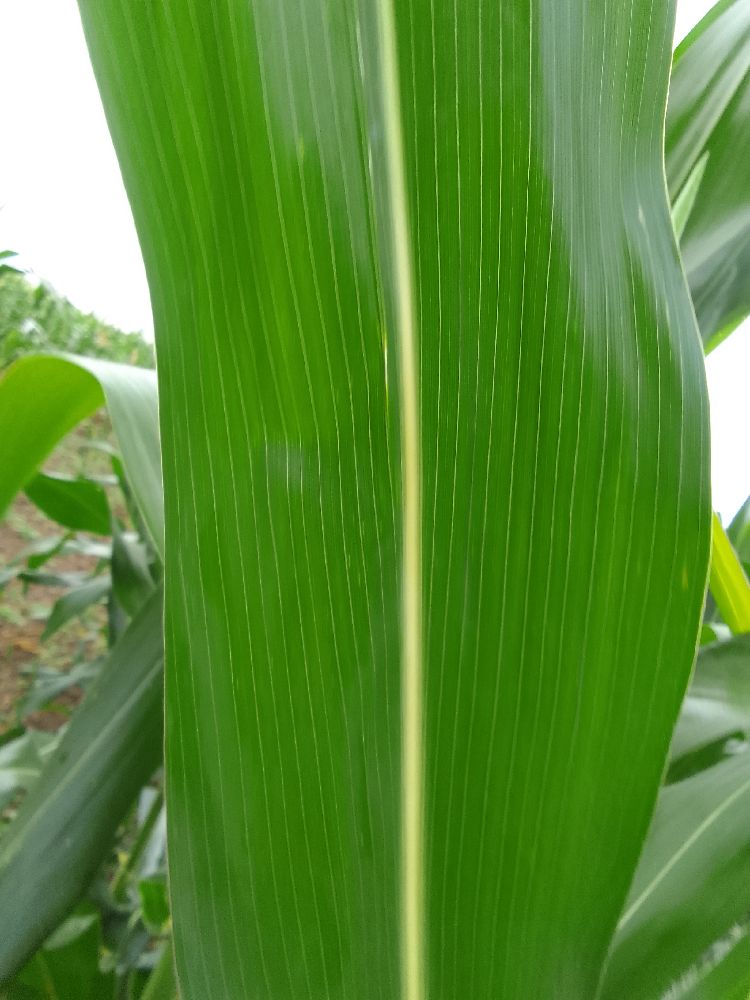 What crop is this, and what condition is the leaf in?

maize, healthy
